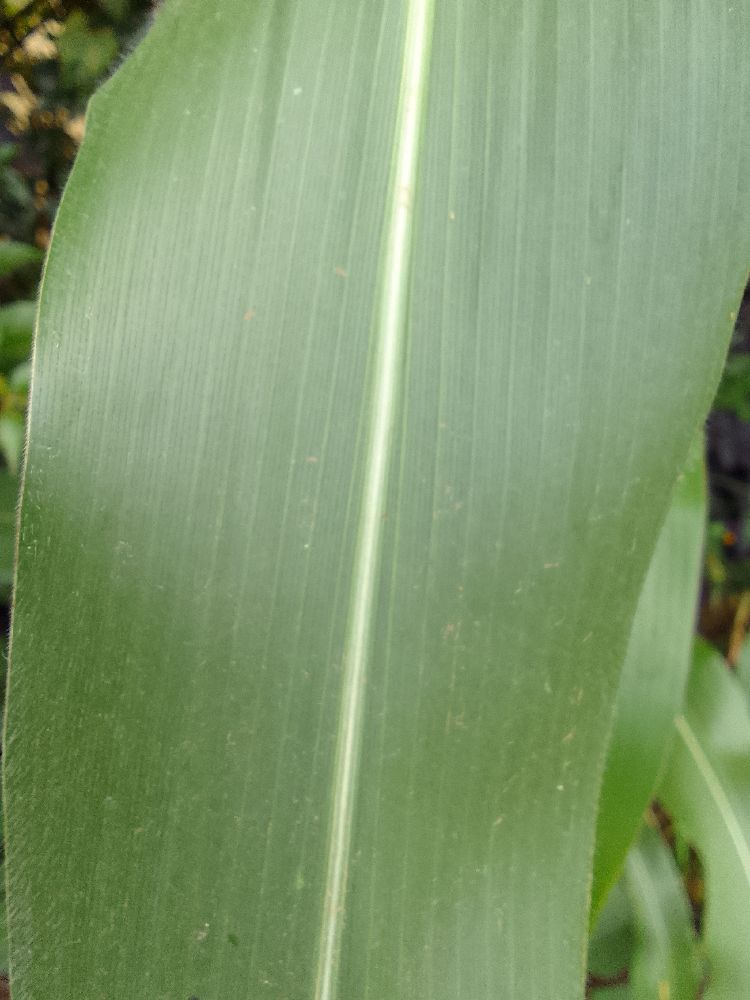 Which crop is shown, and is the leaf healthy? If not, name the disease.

maize, healthy
